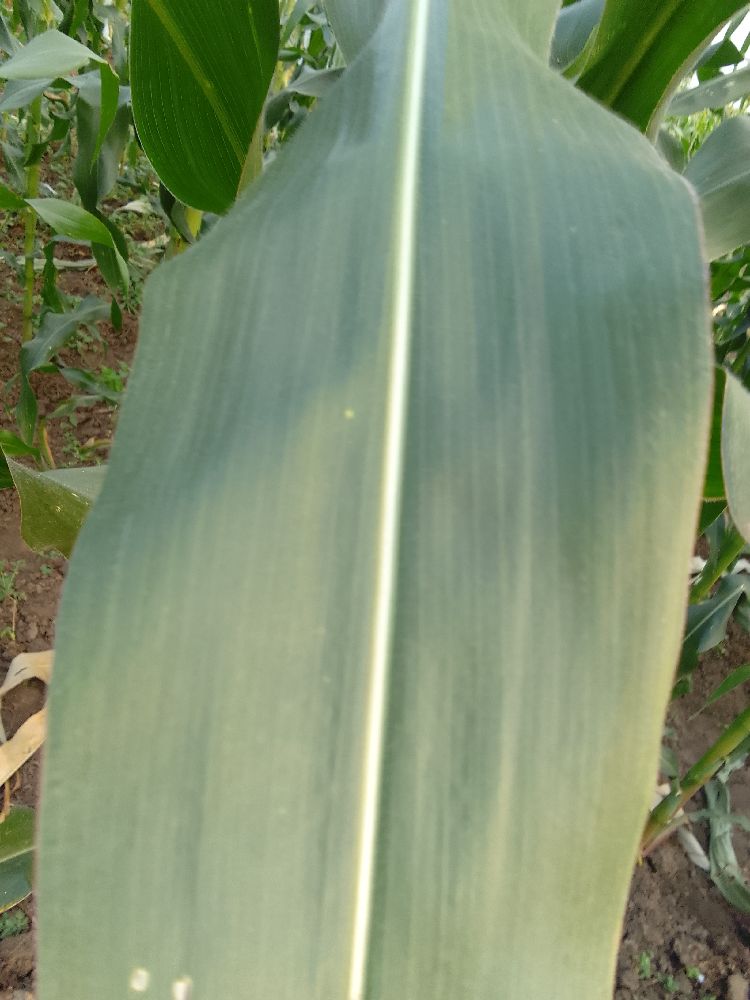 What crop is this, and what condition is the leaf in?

maize, healthy
